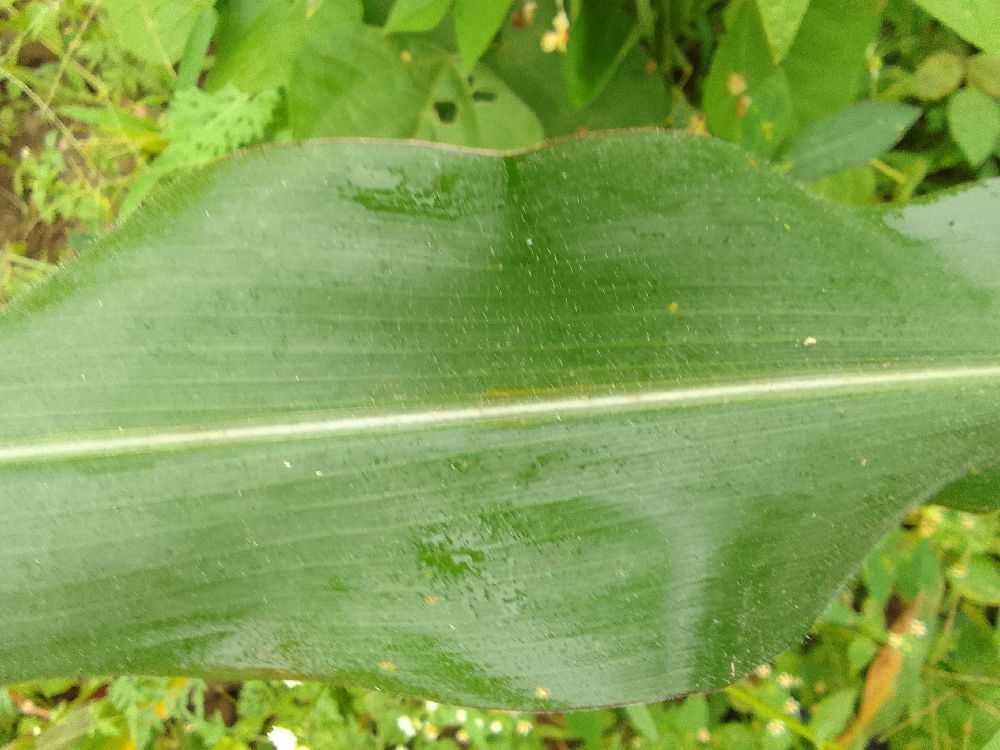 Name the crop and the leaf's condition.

maize, healthy
